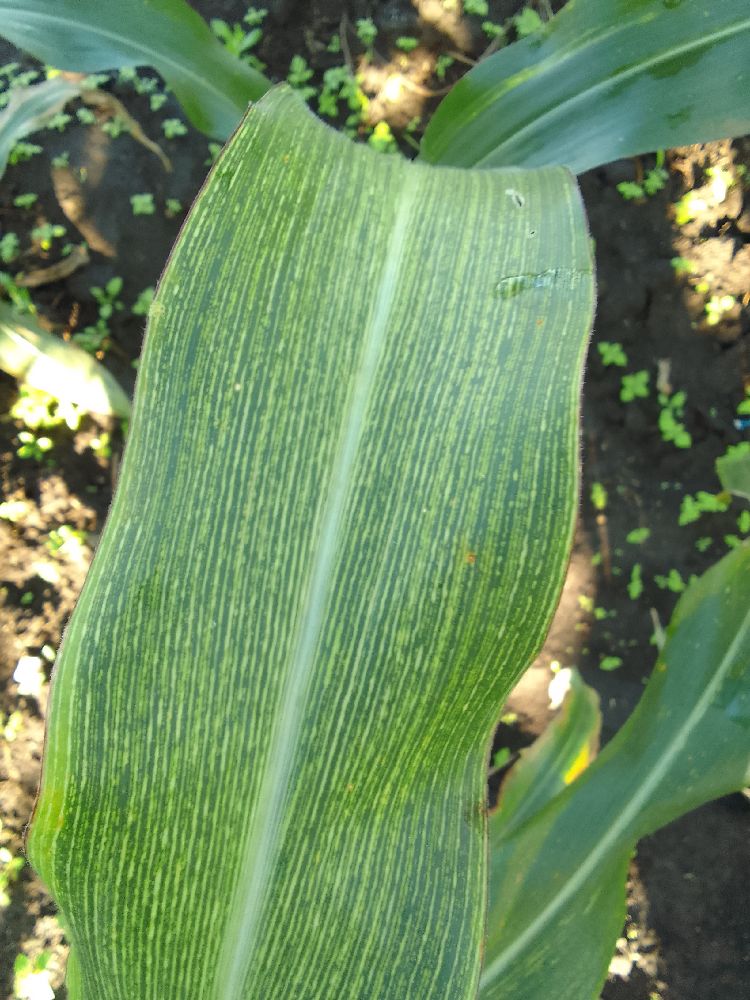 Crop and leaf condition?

maize, maize streak virus
